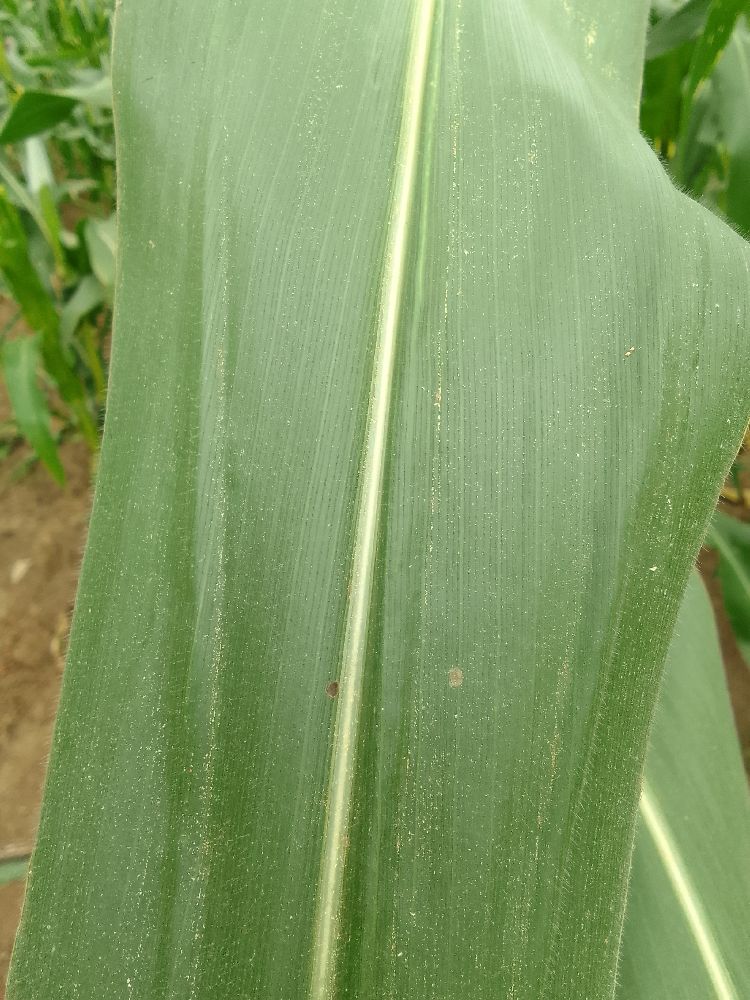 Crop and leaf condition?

maize, healthy
